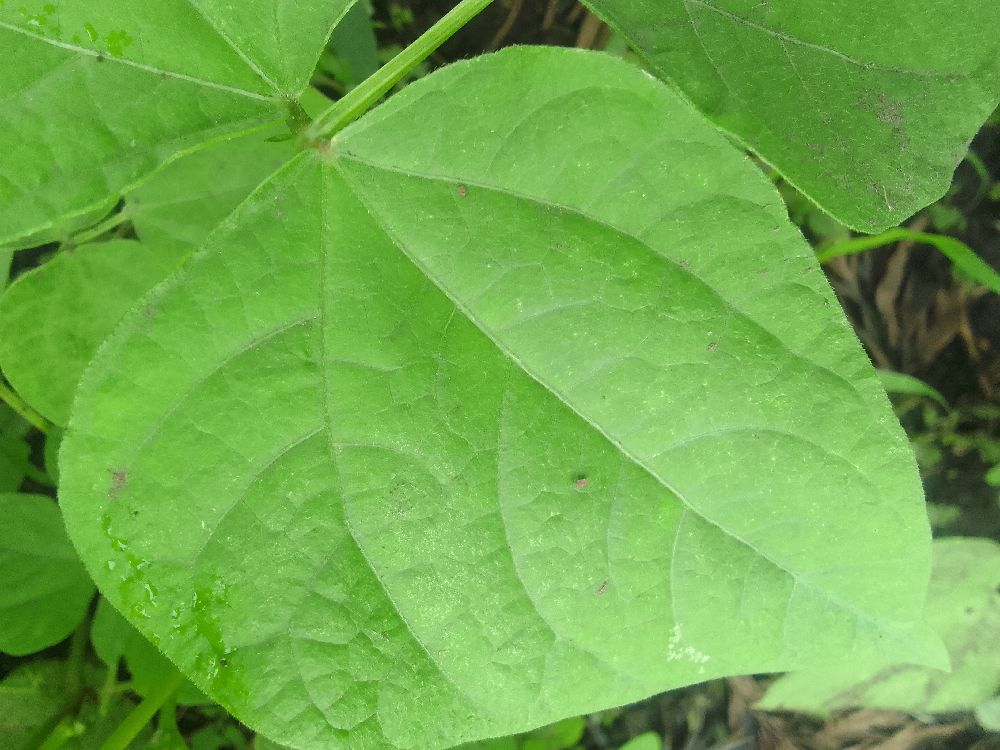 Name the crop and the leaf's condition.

common bean, healthy
